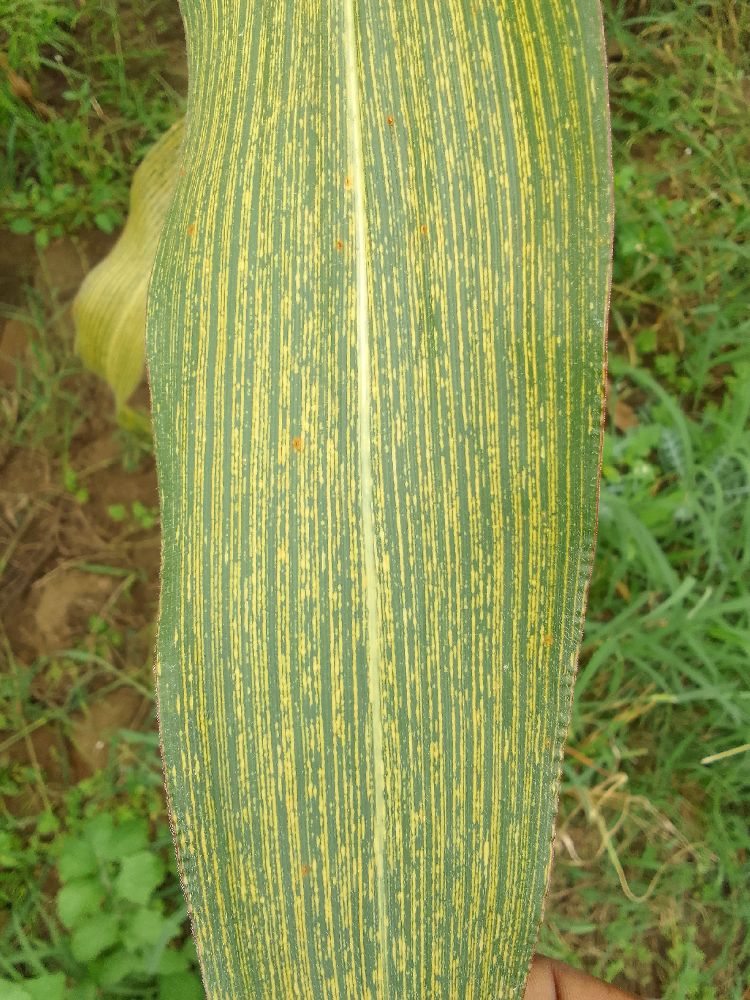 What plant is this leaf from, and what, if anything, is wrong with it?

maize, maize streak virus
